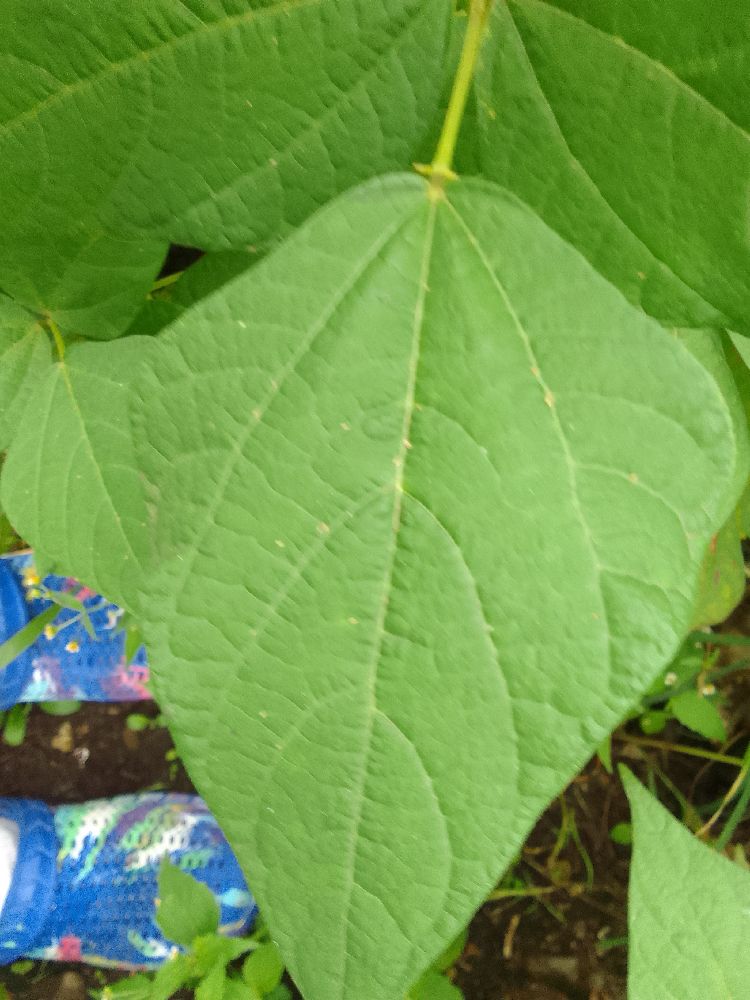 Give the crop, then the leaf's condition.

common bean, healthy
